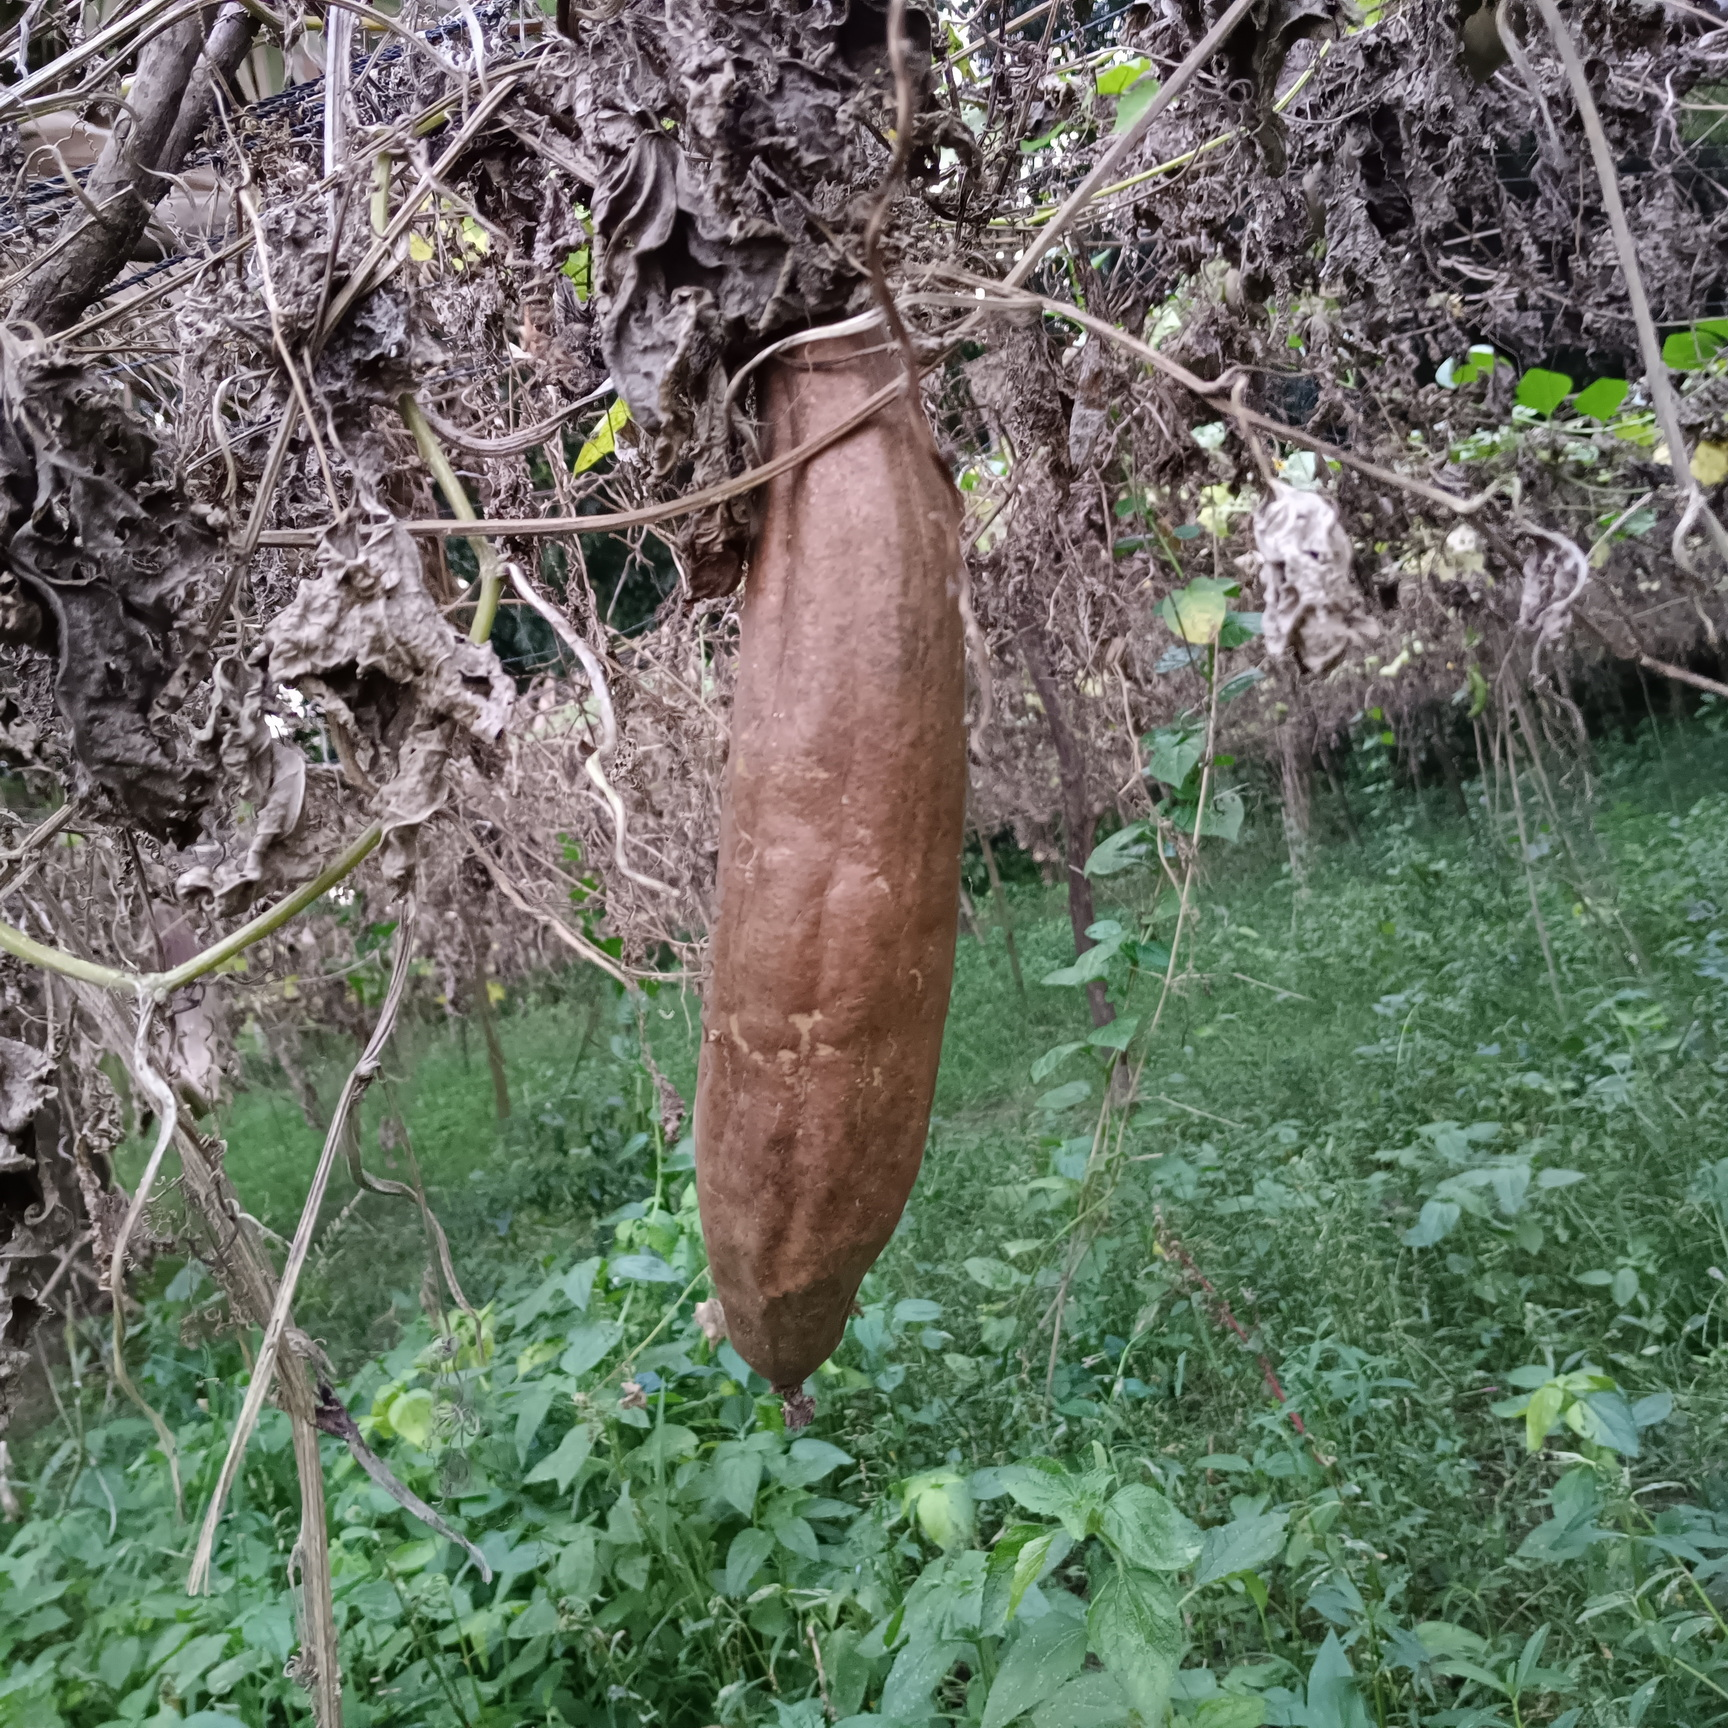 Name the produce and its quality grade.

luffa, faulty
